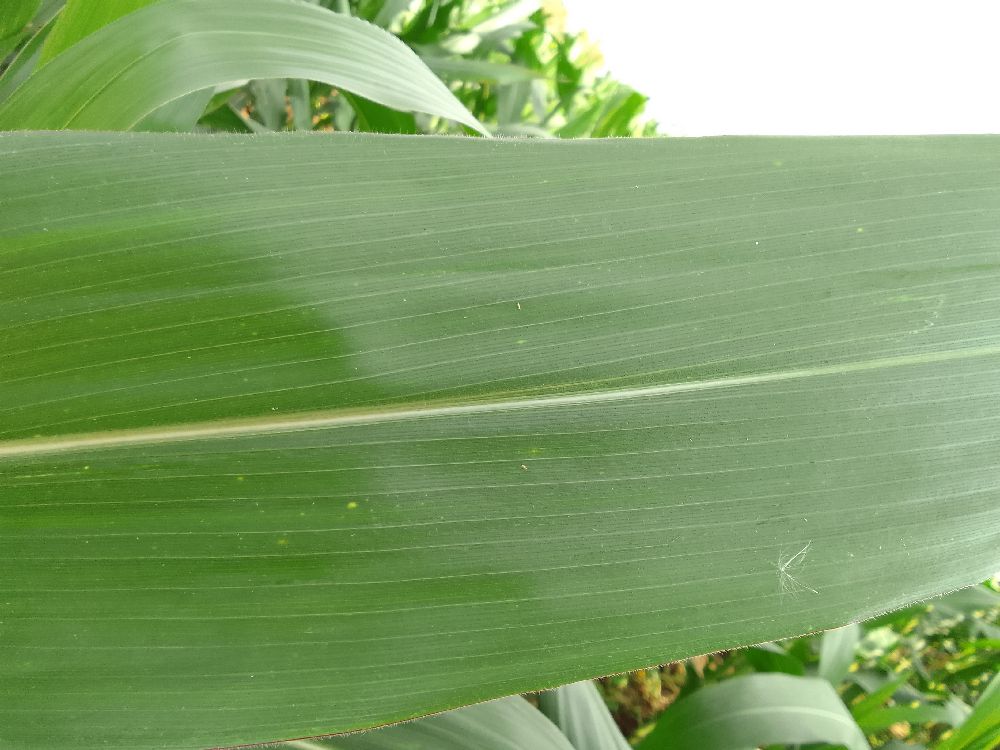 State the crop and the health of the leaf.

maize, healthy
